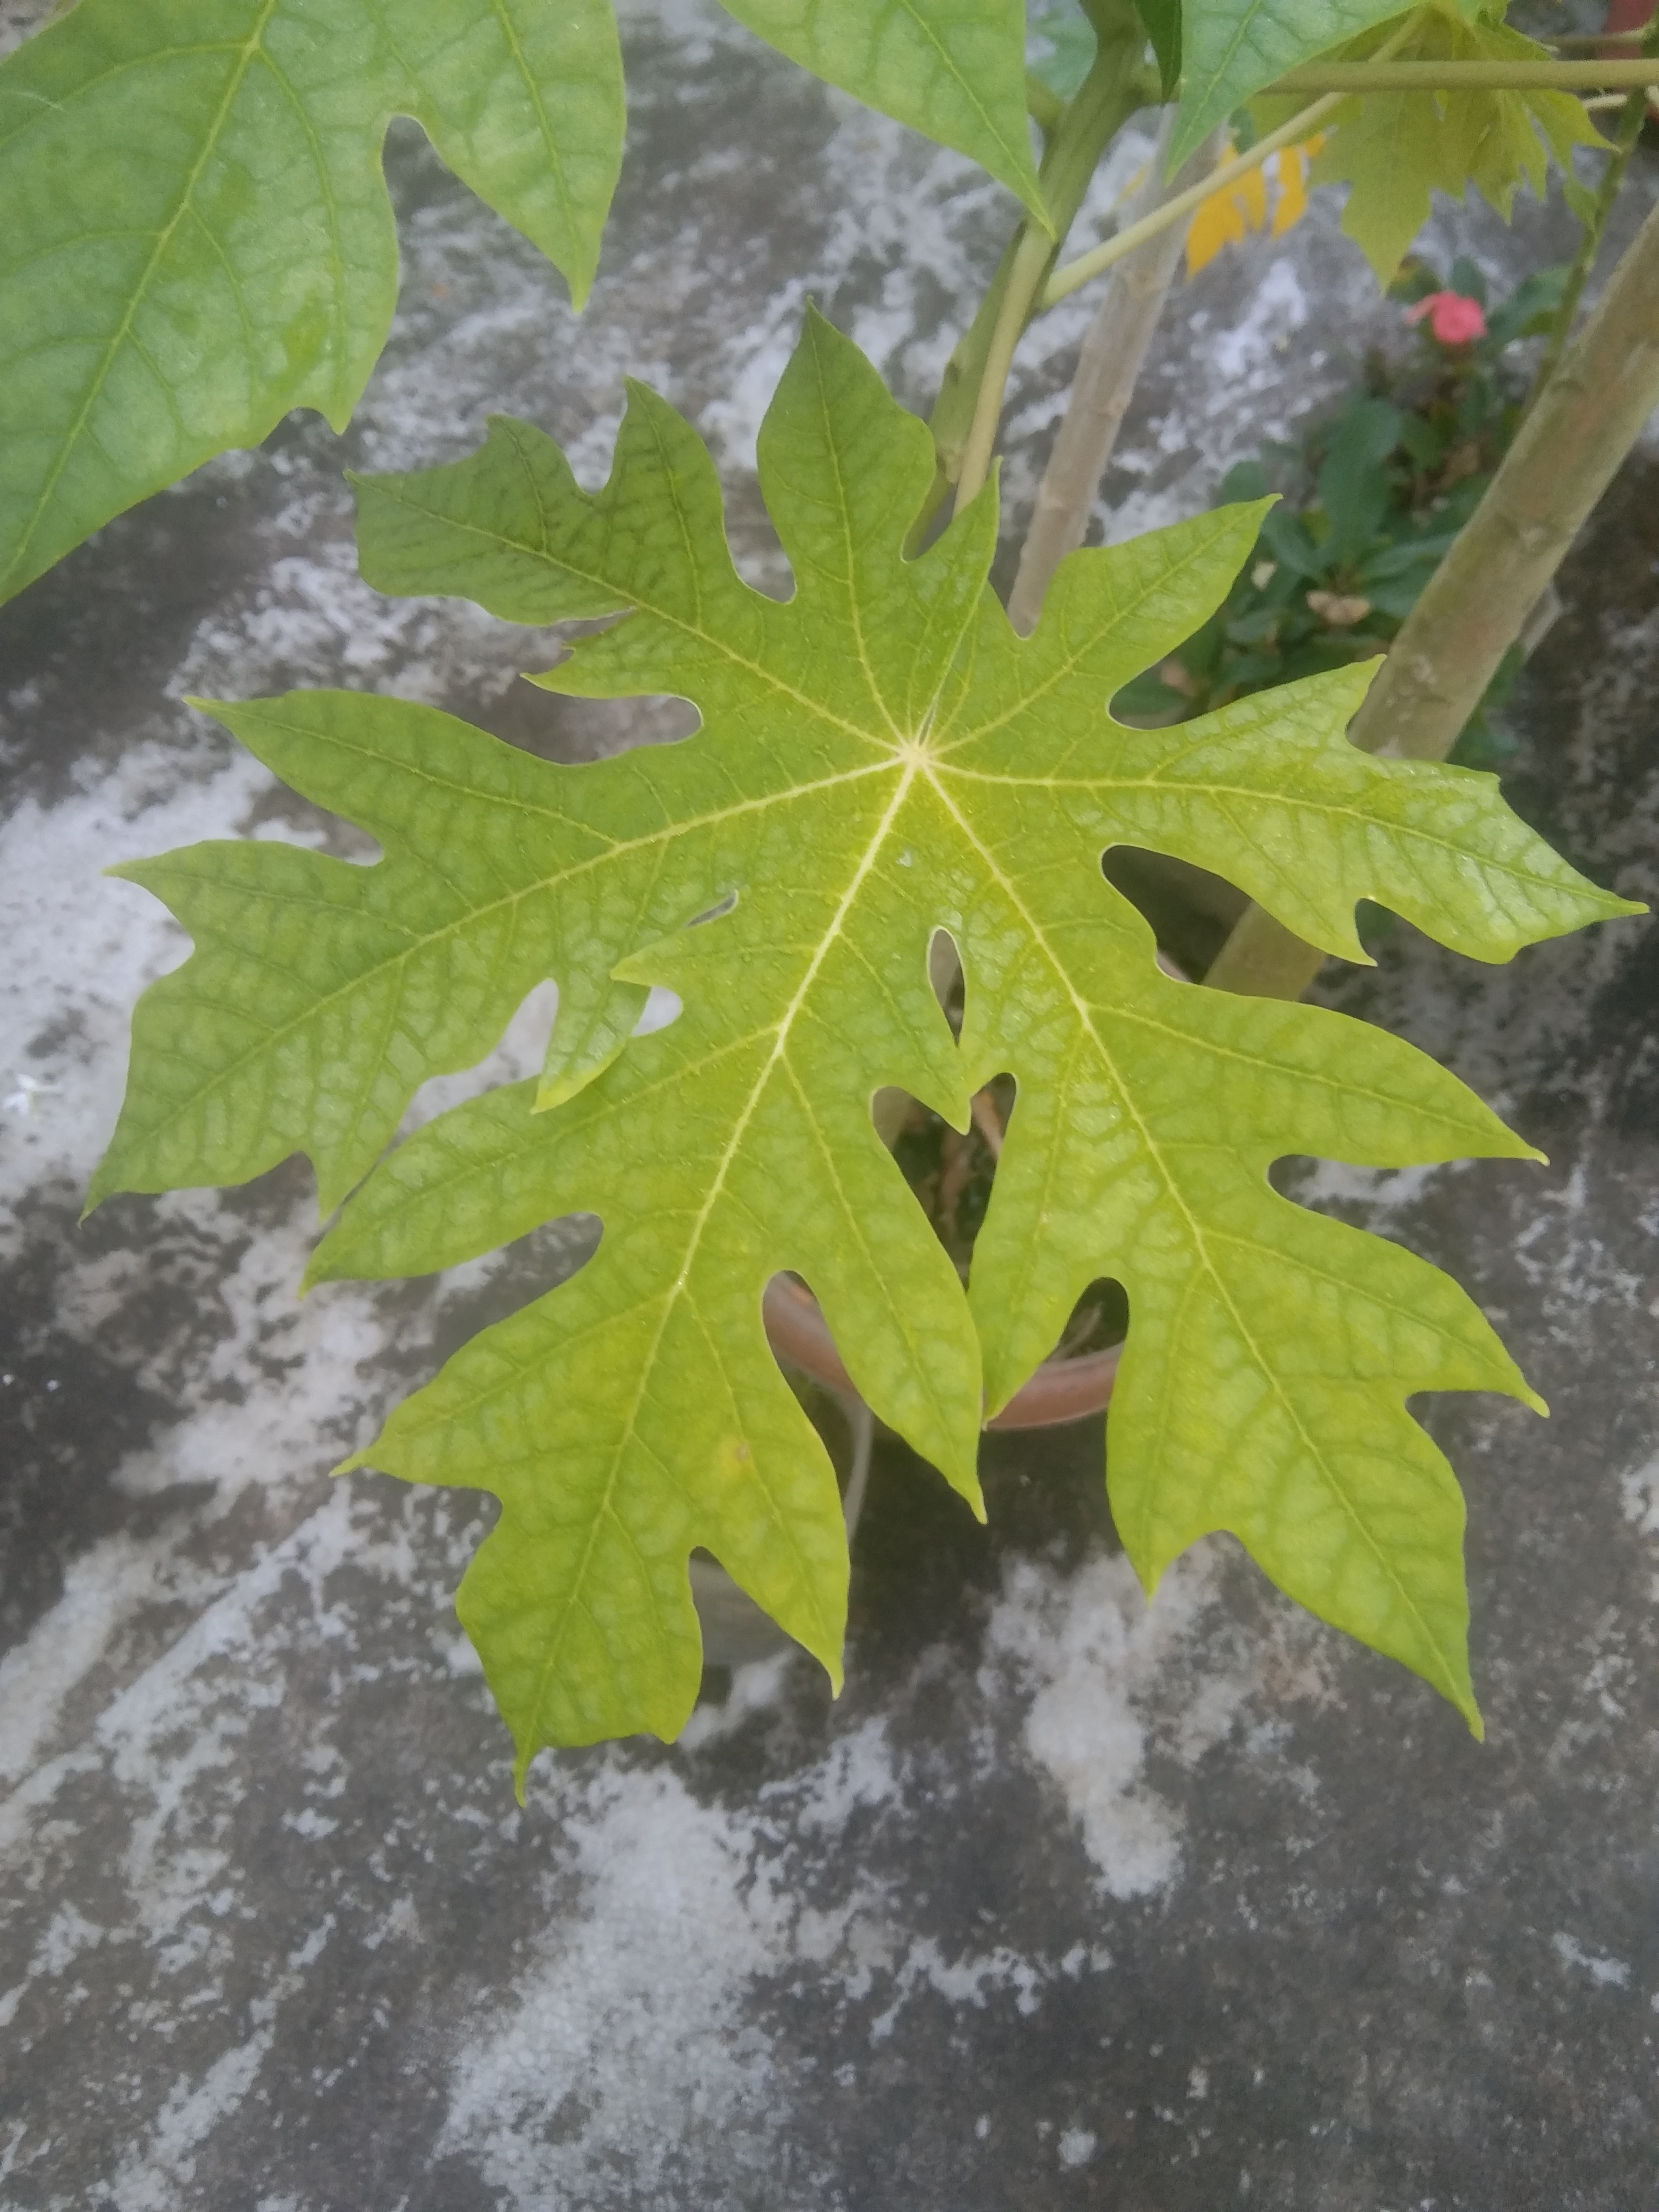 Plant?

papaya
